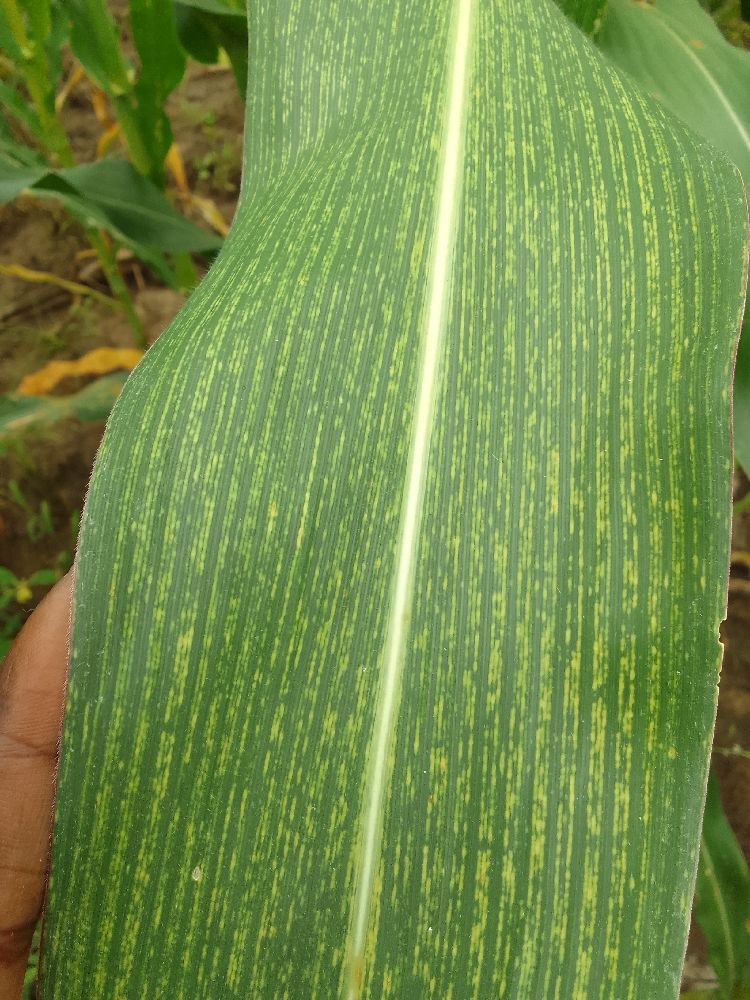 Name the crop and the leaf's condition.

maize, maize streak virus
